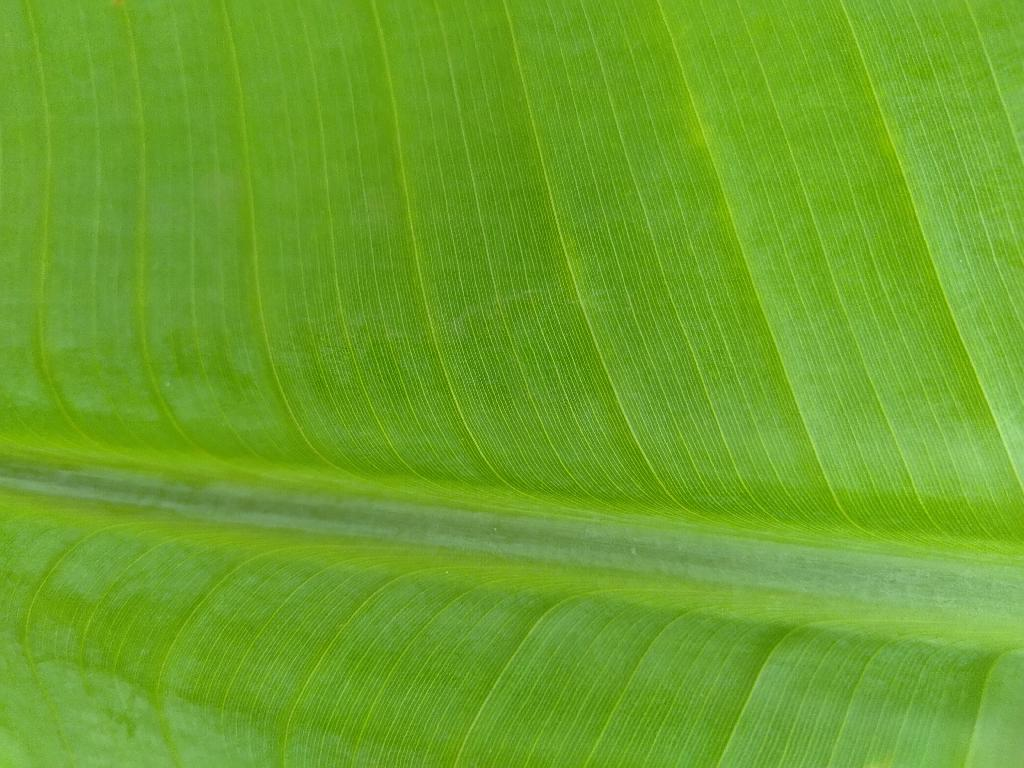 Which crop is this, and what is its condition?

banana, healthy
